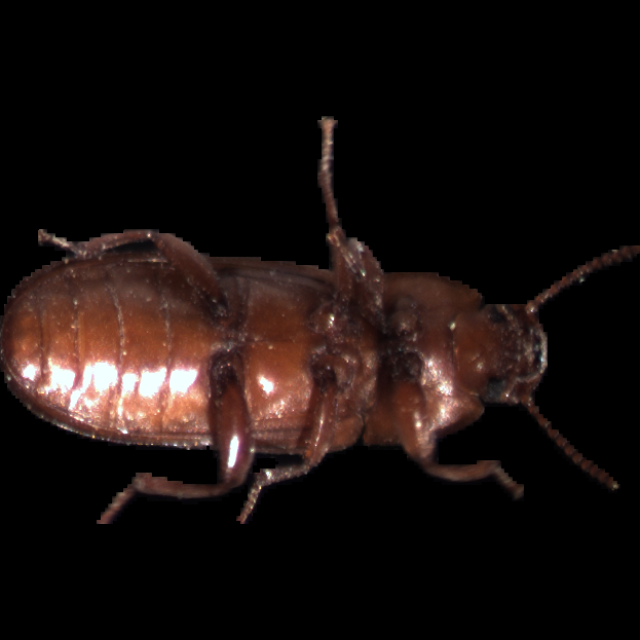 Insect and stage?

mealworm beetle
